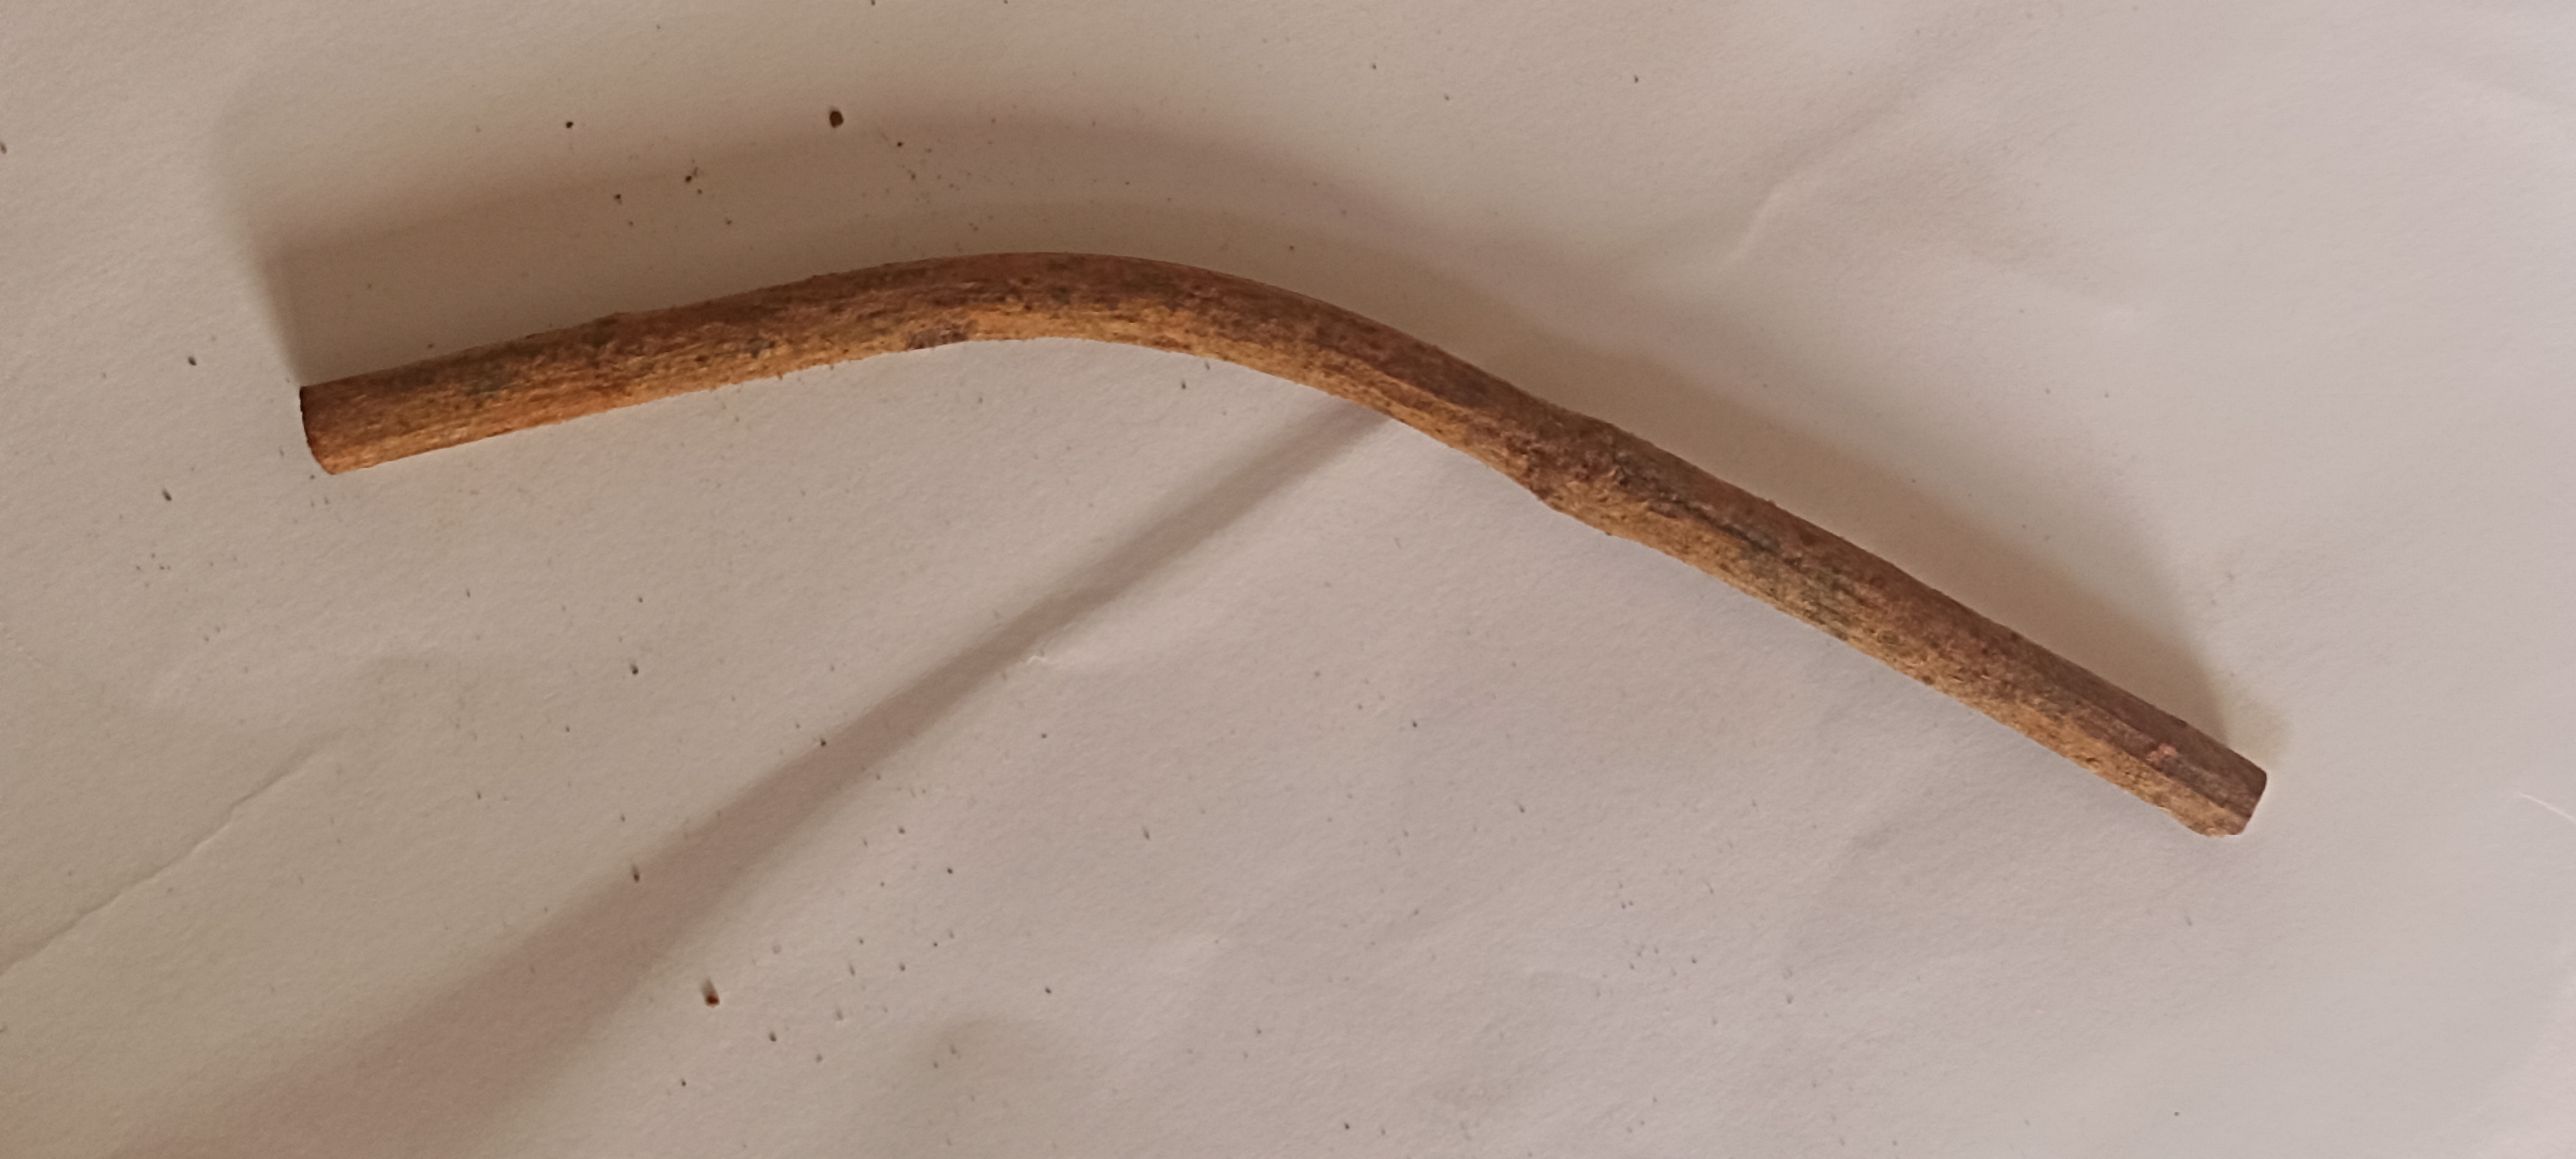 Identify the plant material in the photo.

manjistha
